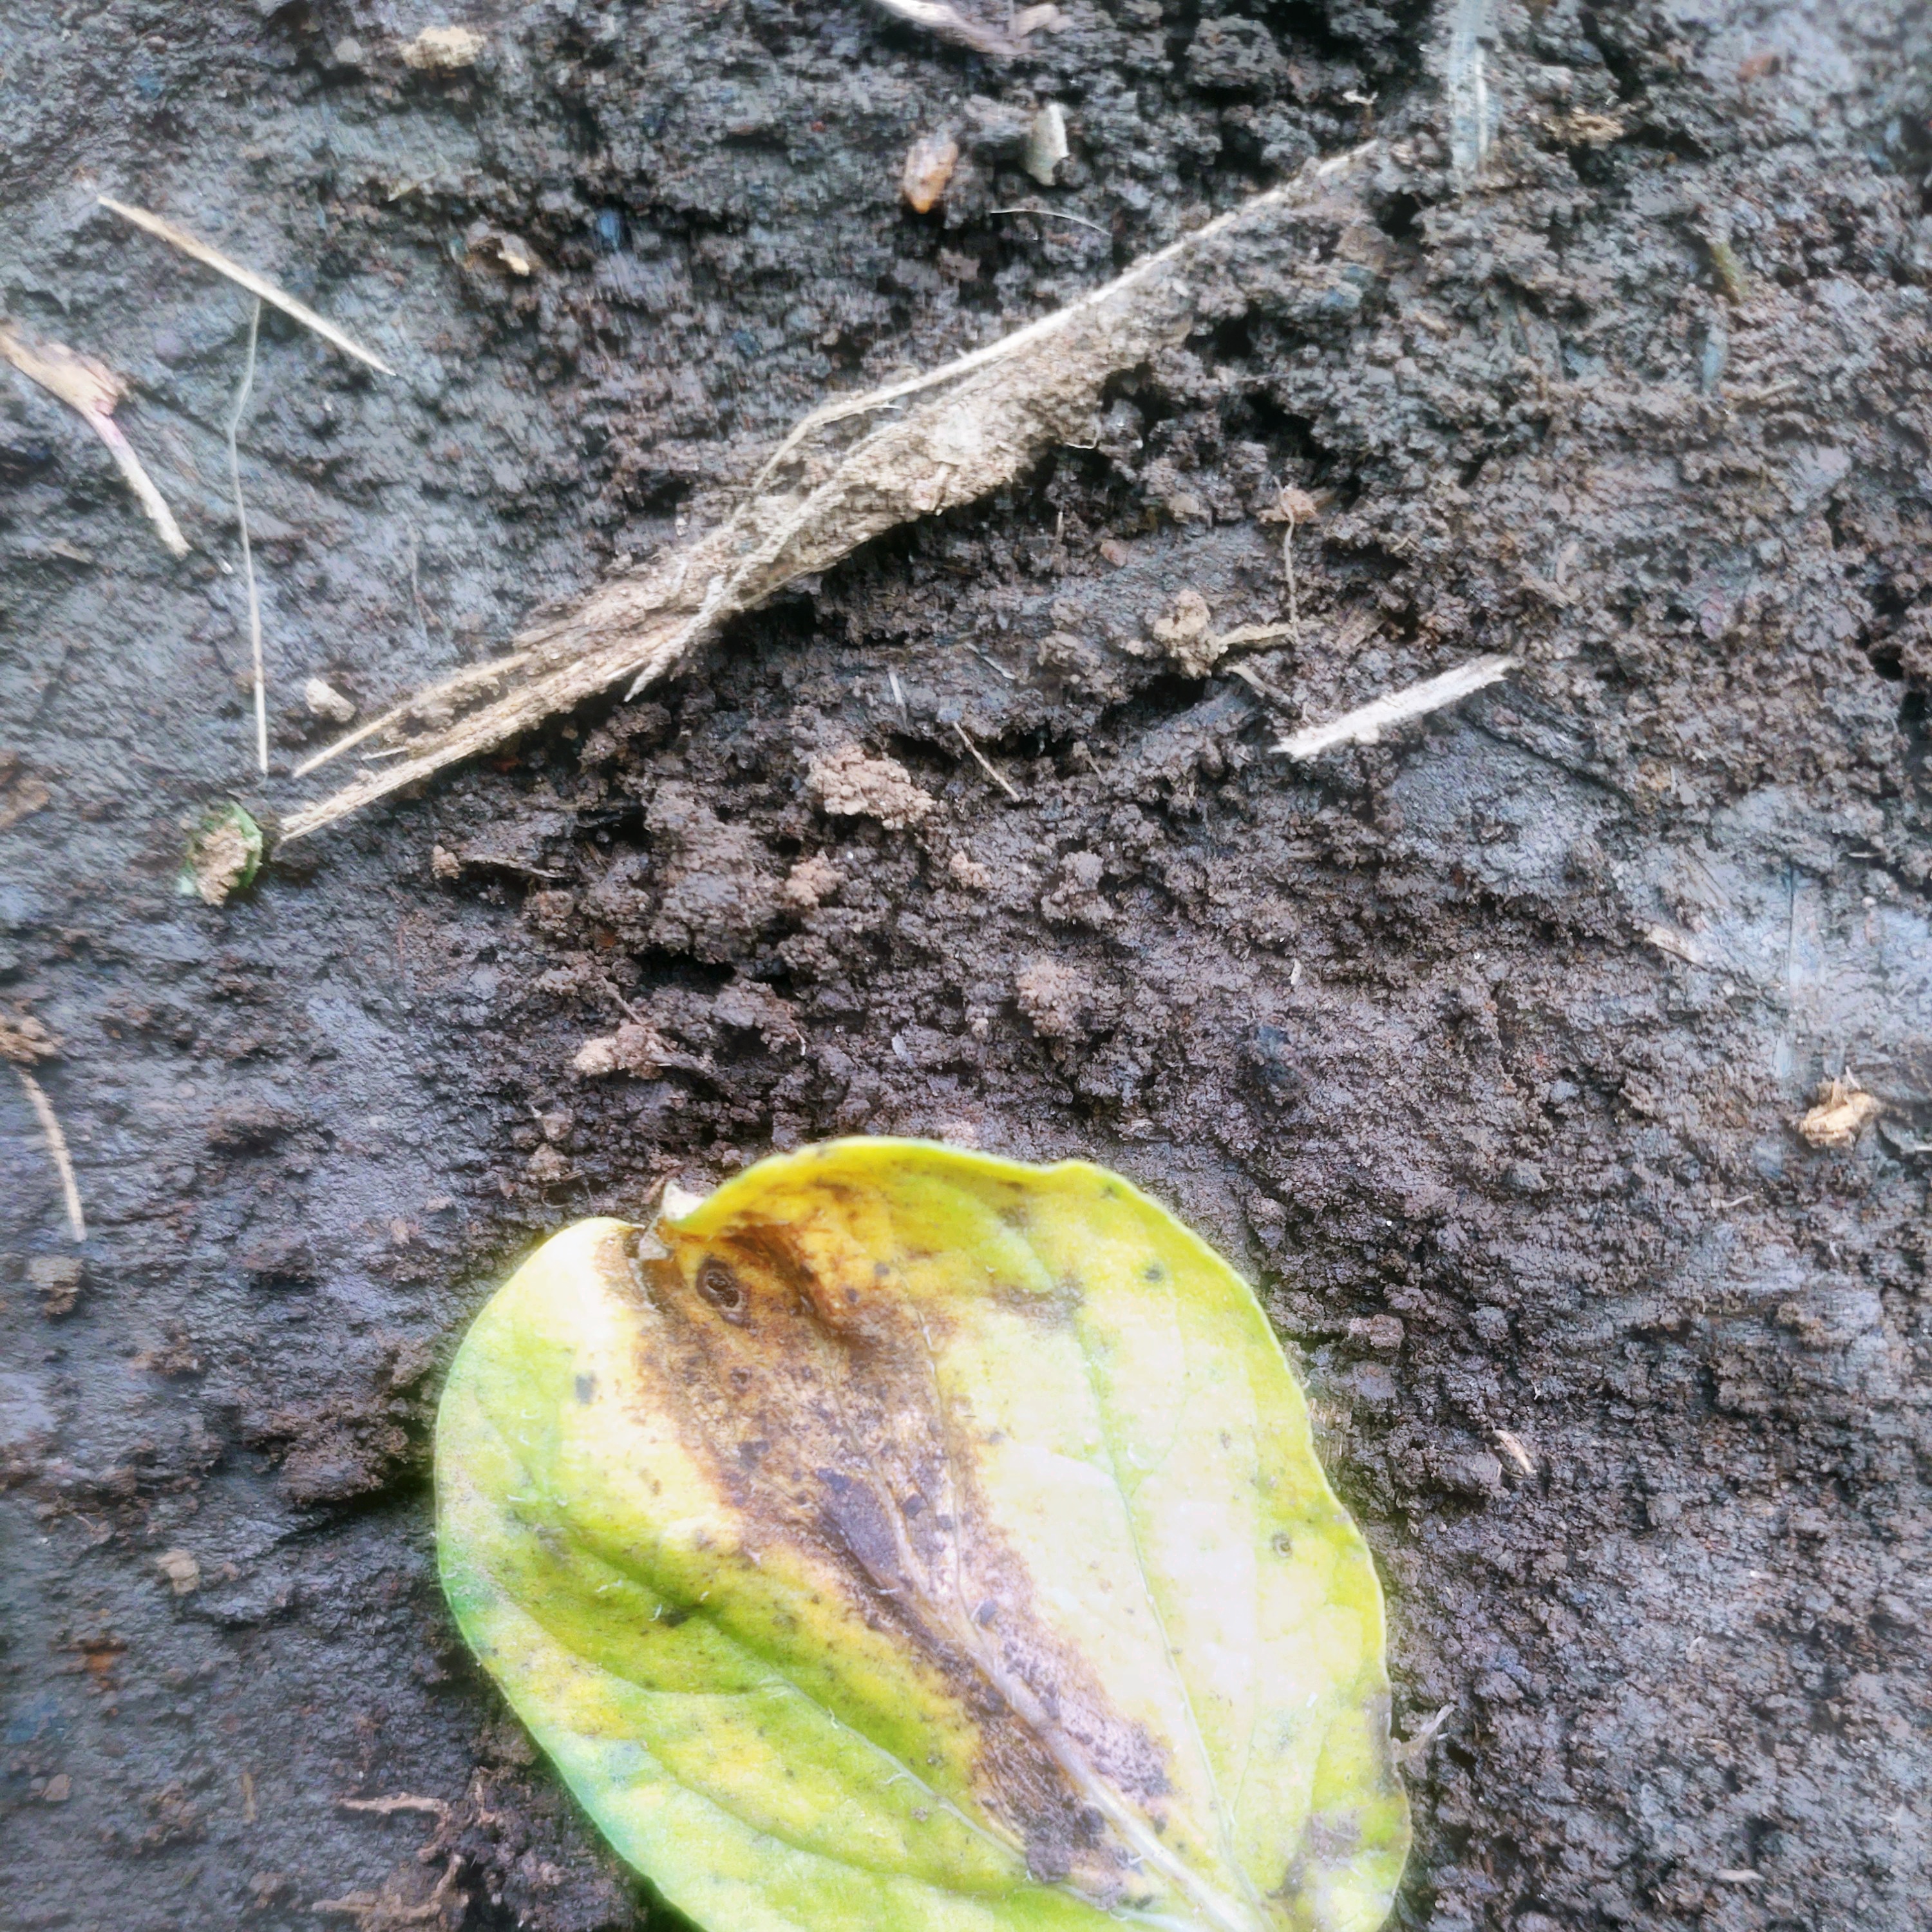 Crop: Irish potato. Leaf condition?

late blight
